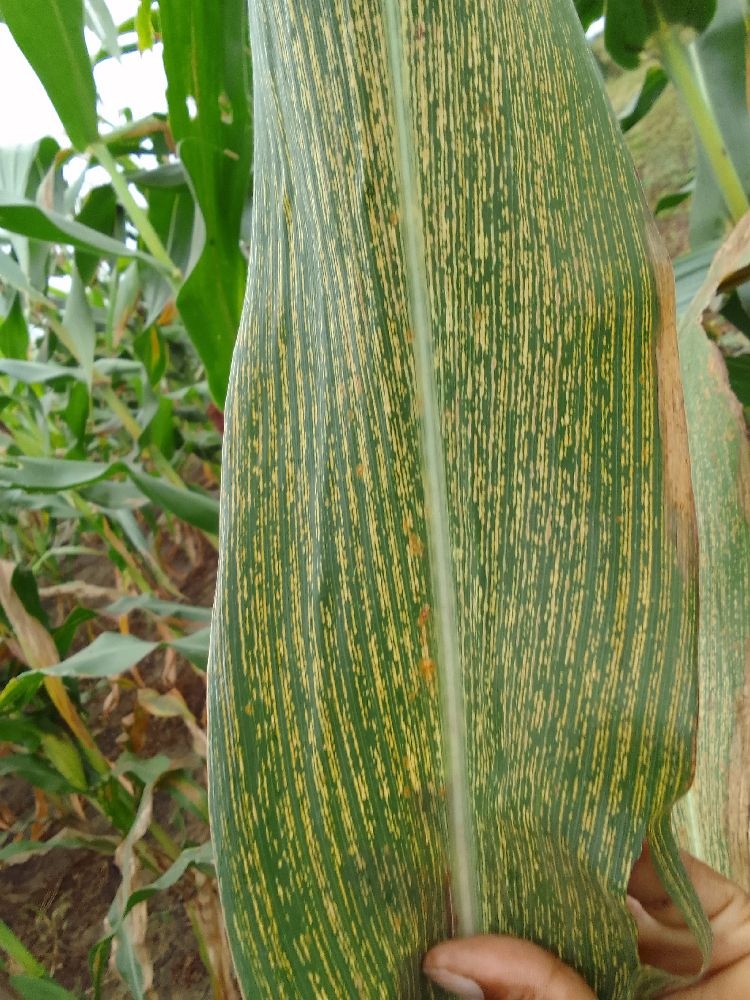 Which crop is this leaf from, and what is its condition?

maize, maize streak virus
